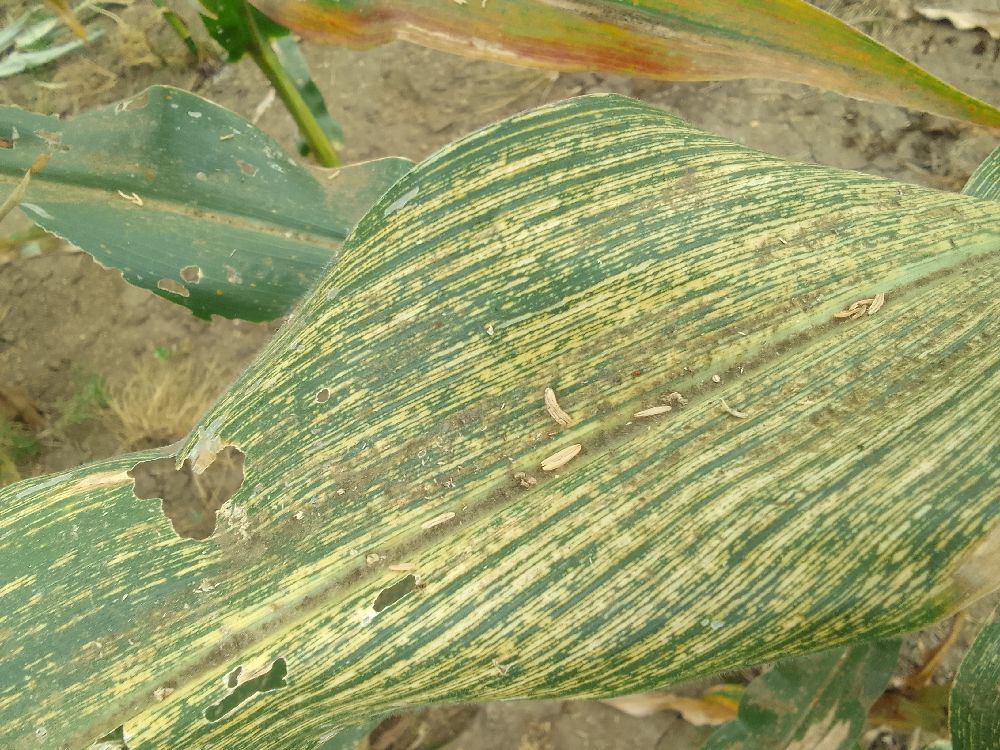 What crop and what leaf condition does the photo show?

maize, maize streak virus
